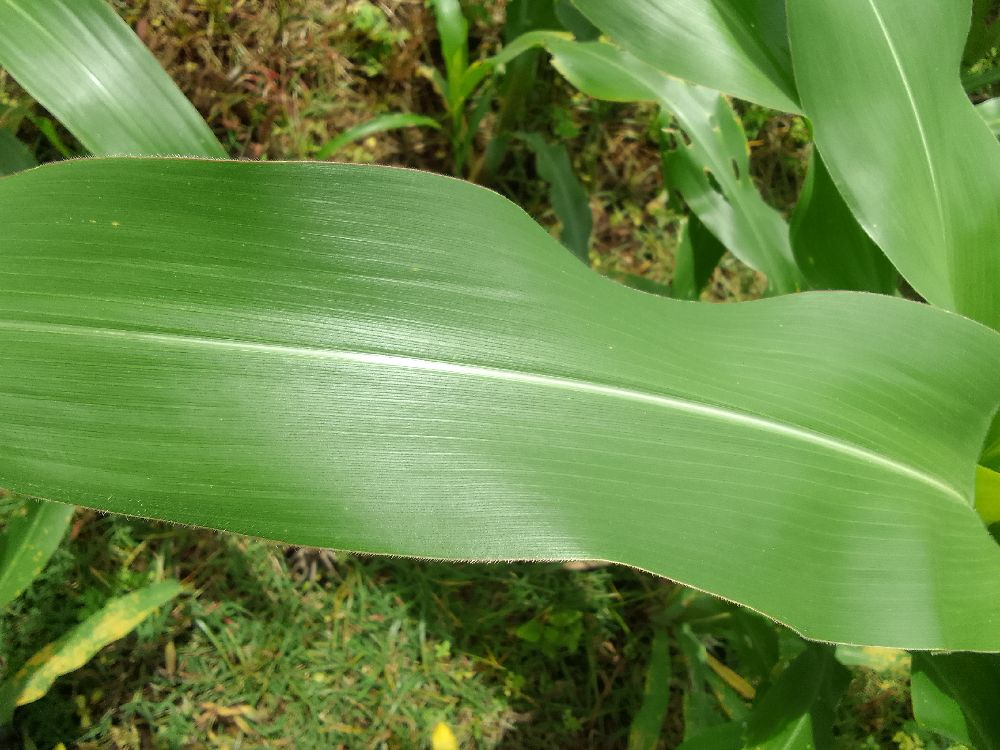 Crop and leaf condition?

maize, healthy
